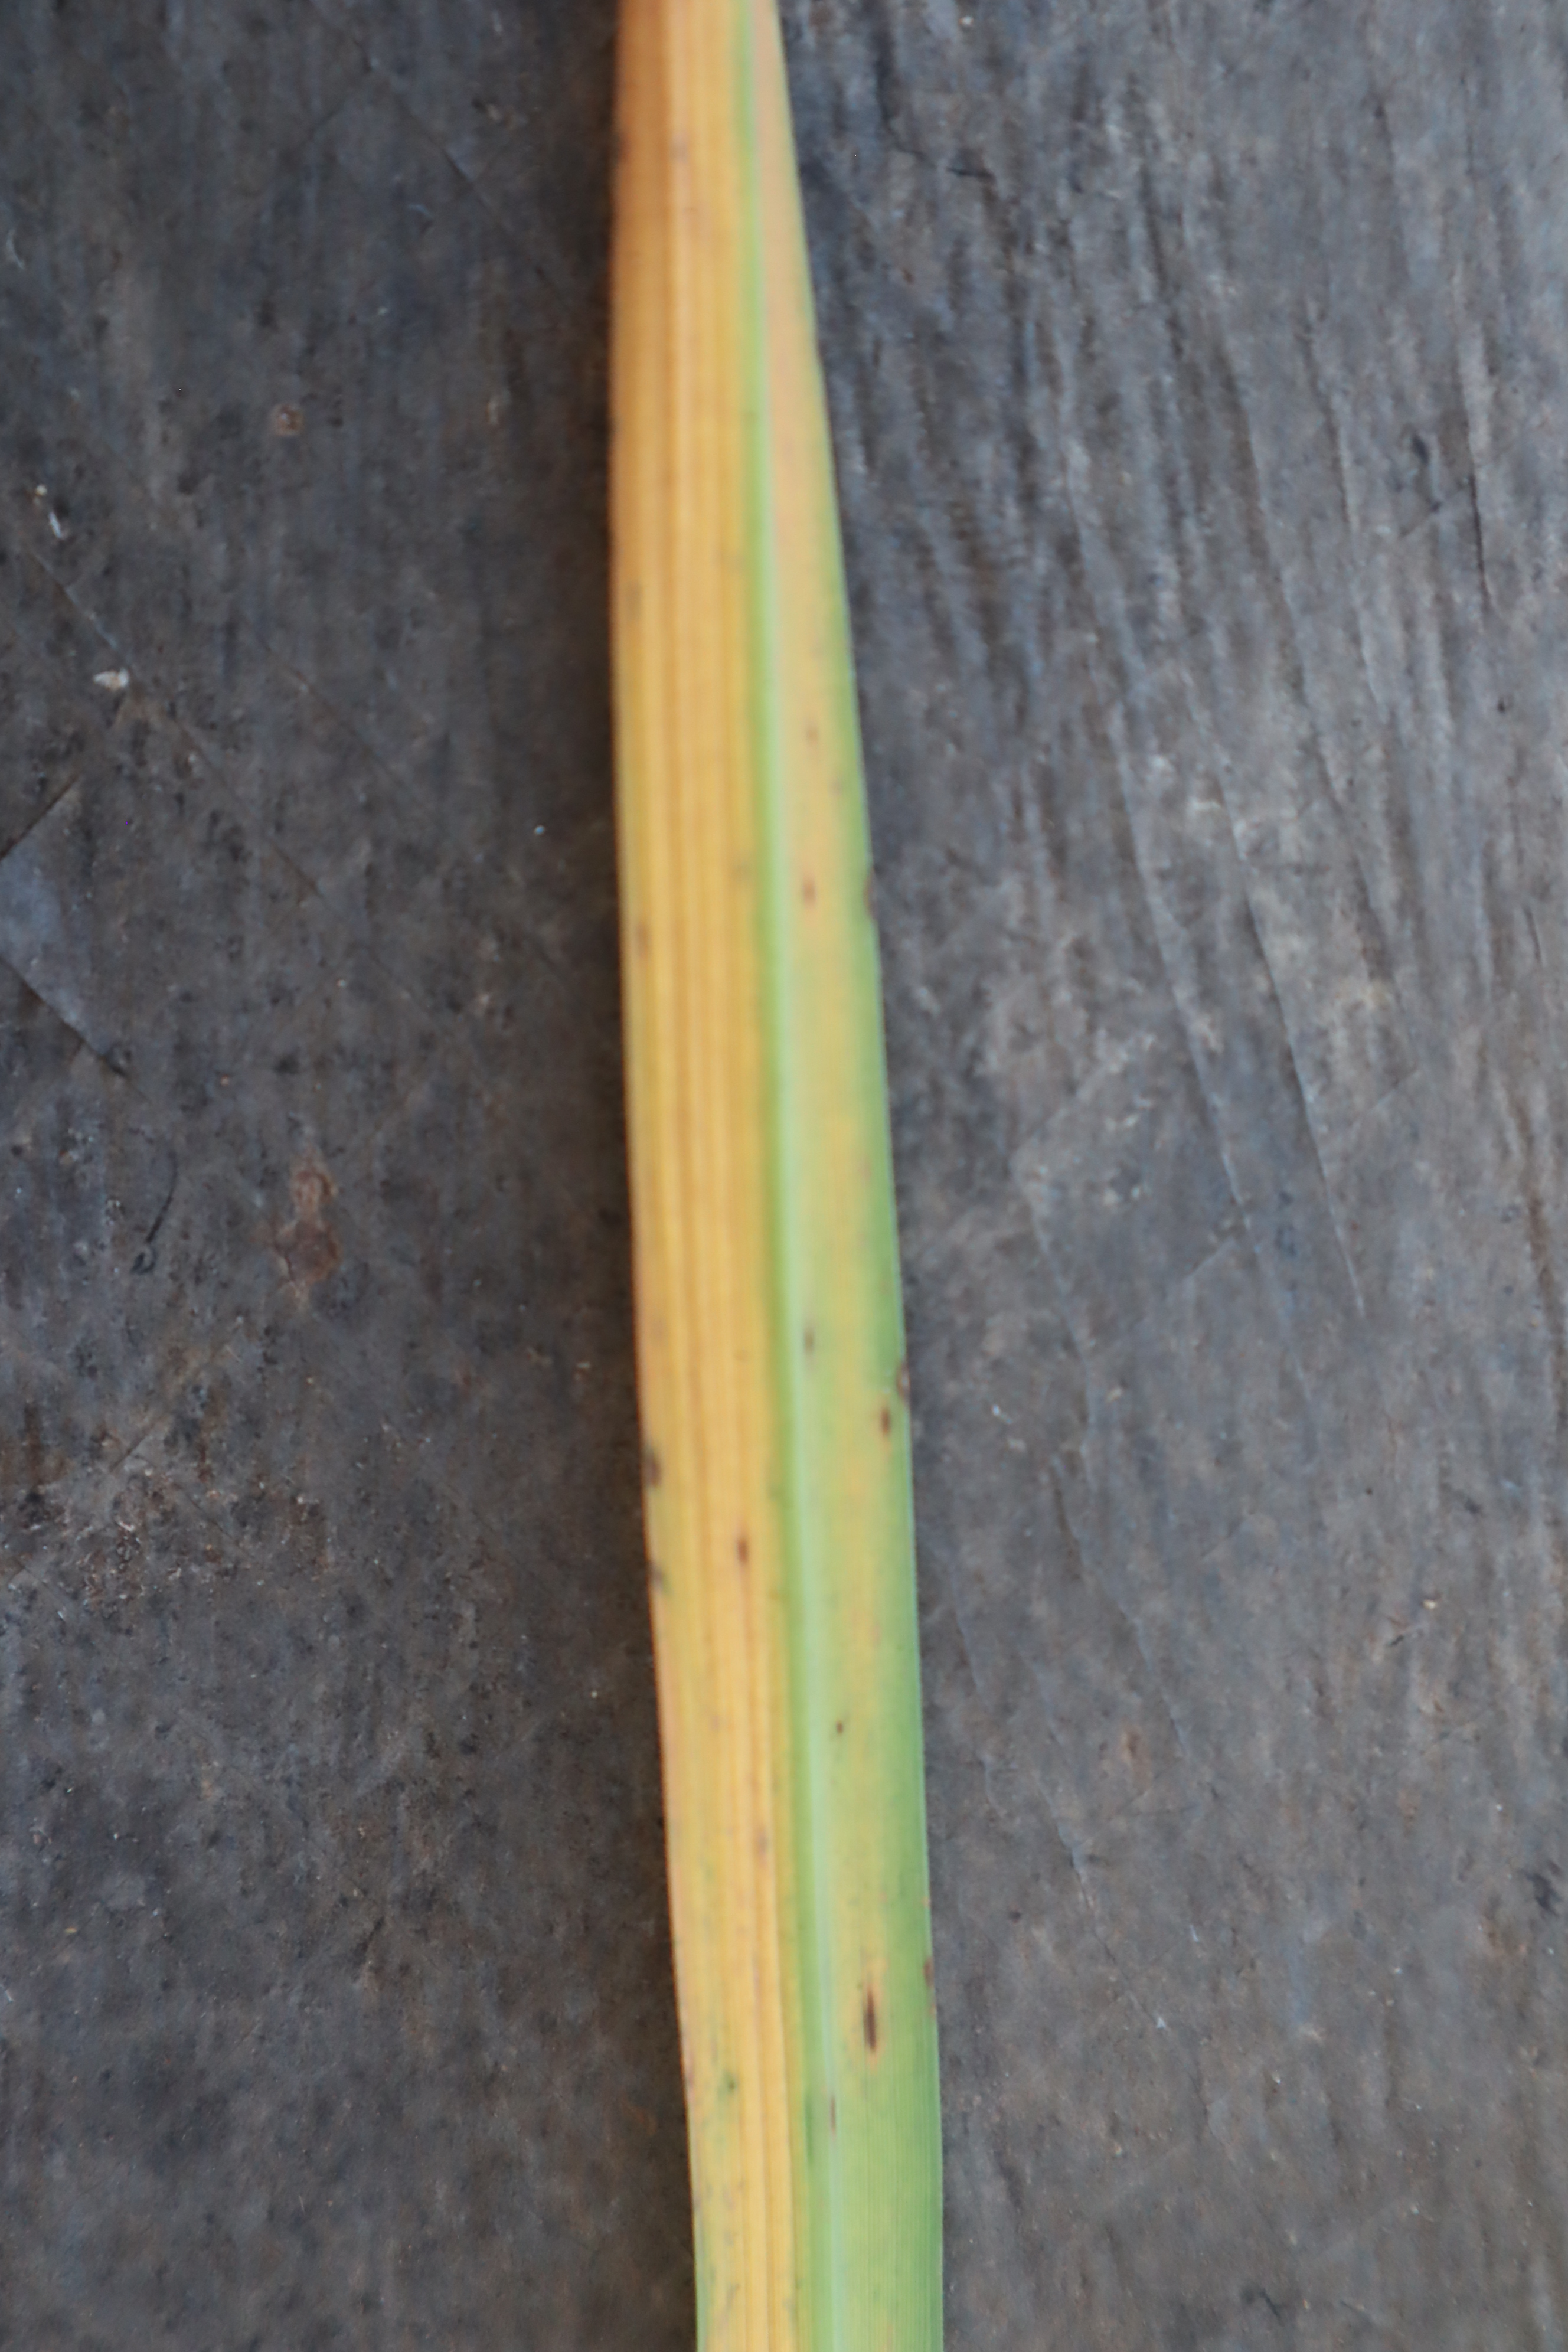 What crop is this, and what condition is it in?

rice, tungro virus disease
